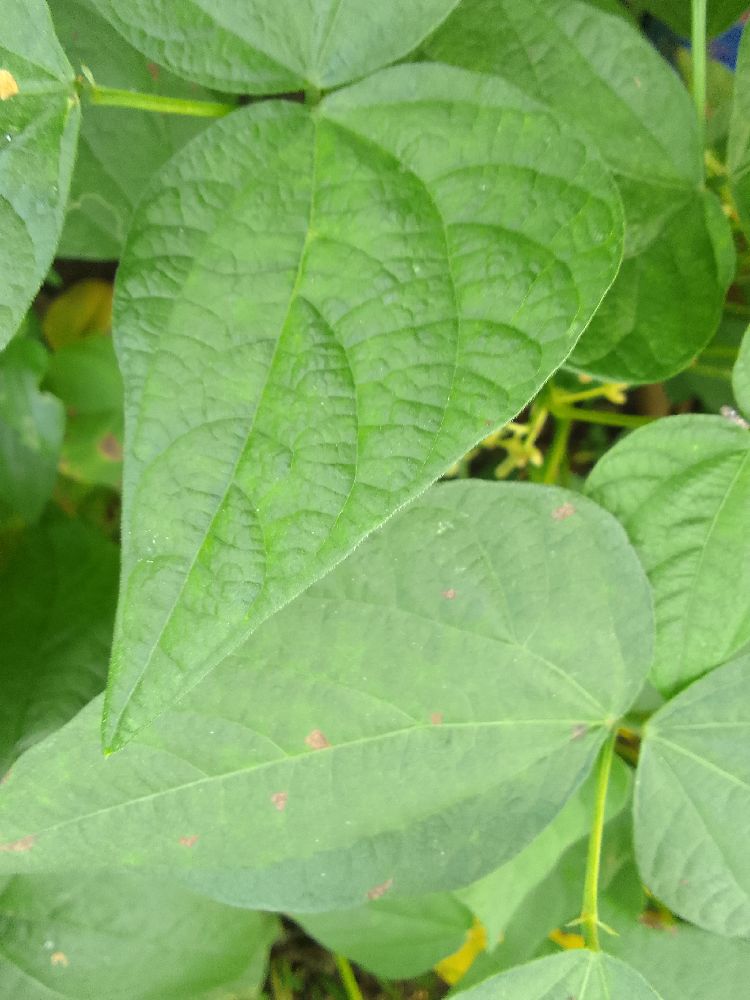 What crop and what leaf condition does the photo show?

common bean, healthy
